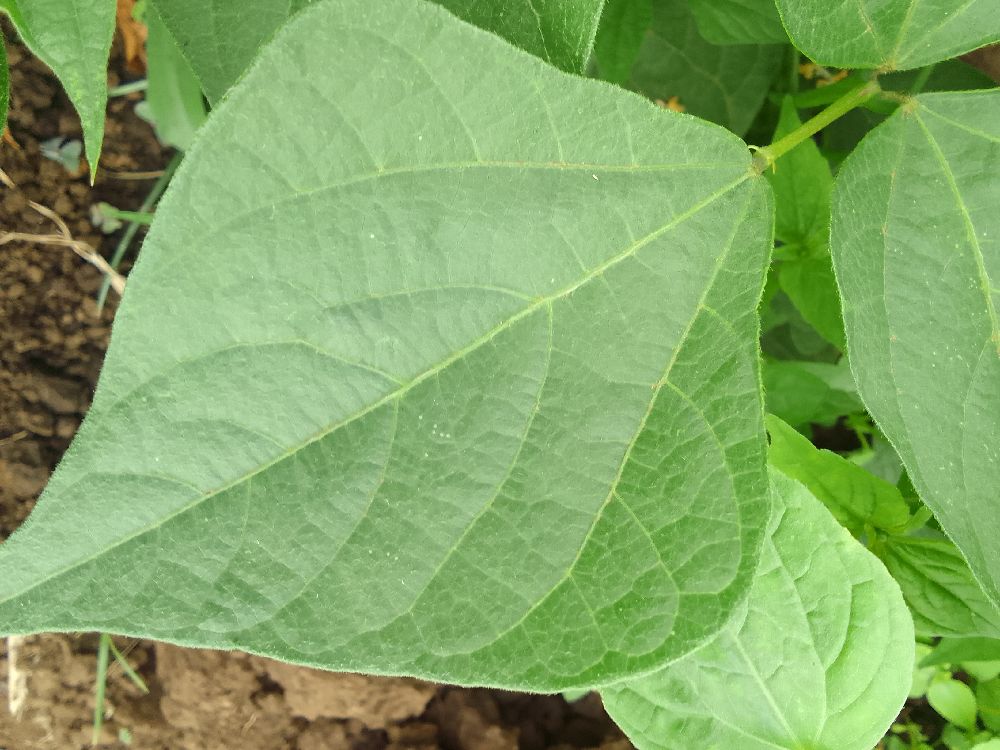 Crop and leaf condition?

common bean, healthy
